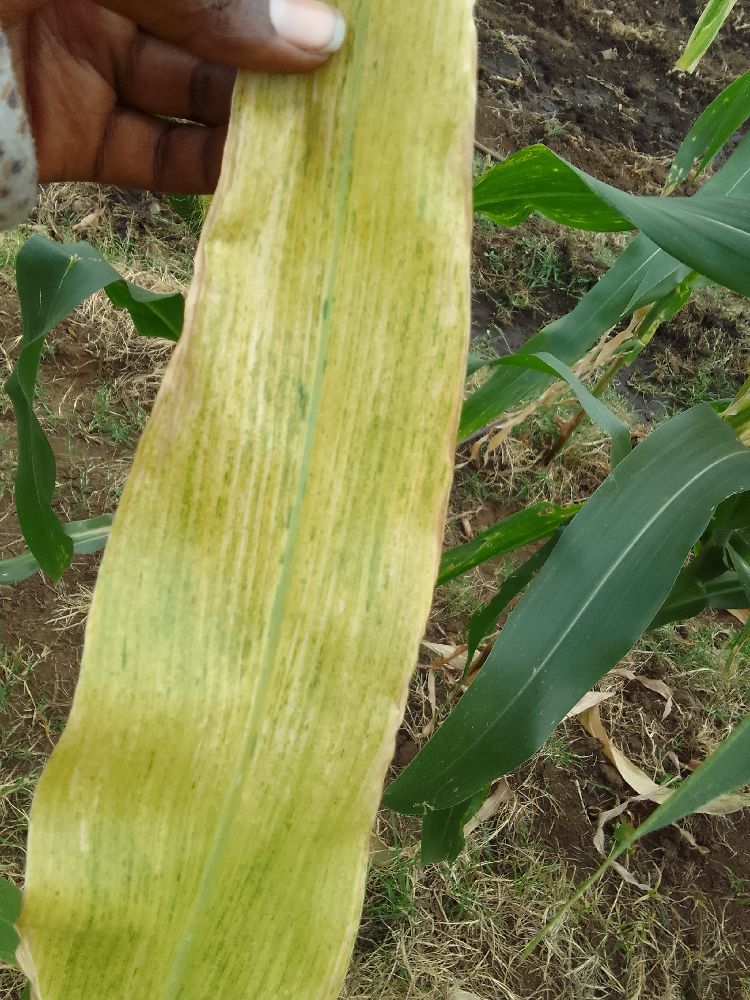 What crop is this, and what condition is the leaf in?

maize, maize lethal necrosis
